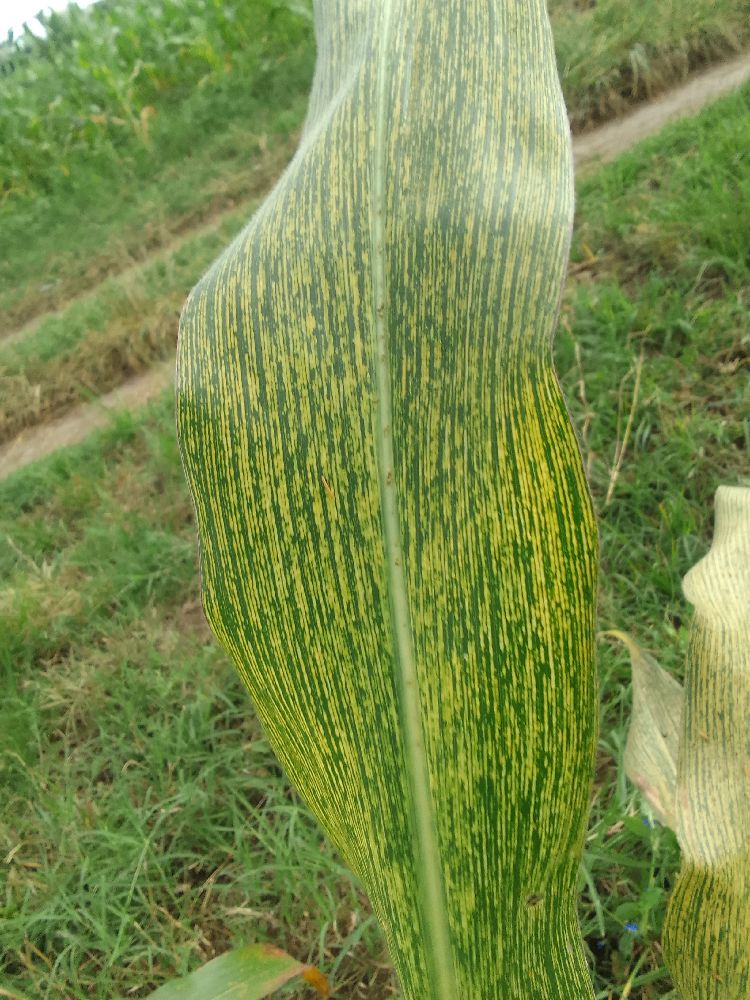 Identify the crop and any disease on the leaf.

maize, maize streak virus
